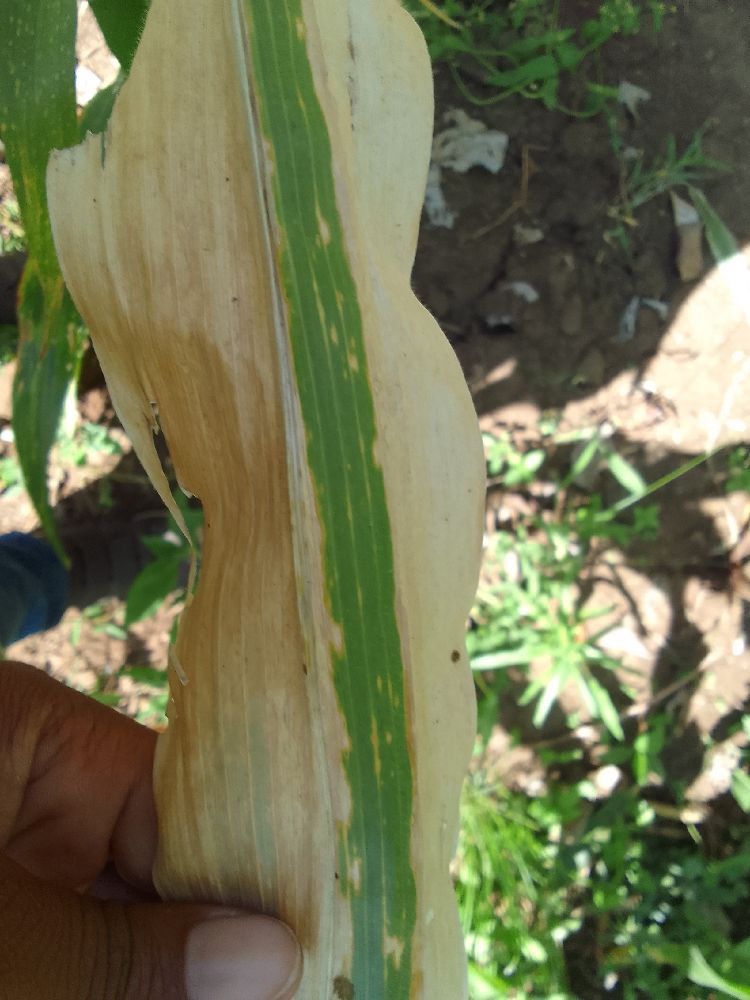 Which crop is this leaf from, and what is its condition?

maize, maize lethal necrosis
